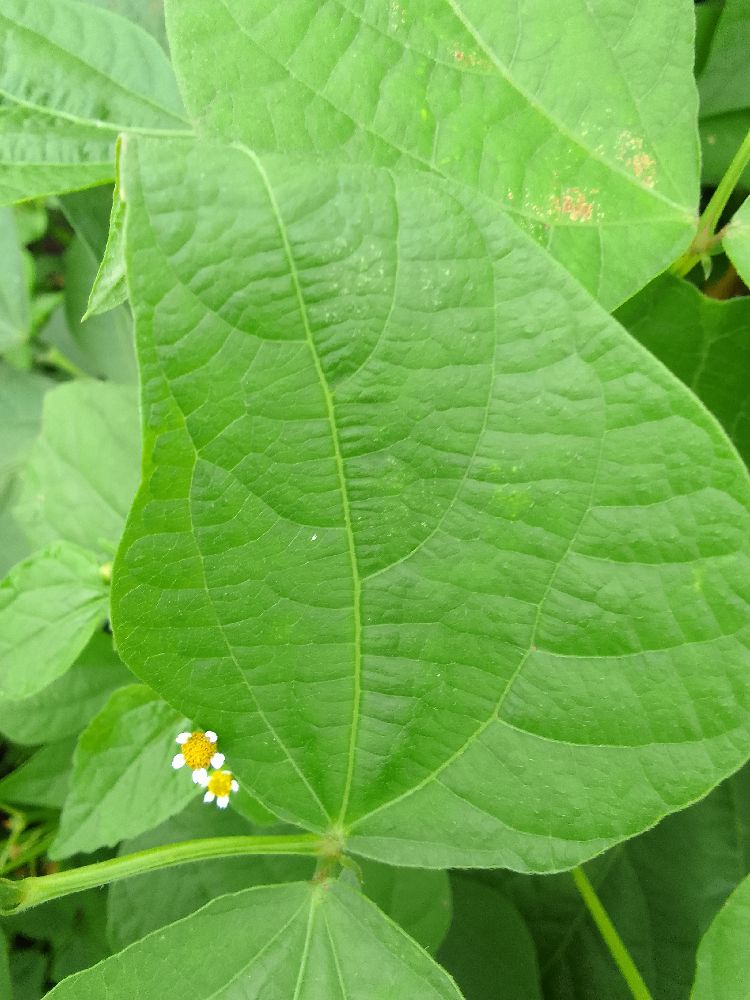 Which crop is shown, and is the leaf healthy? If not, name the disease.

common bean, healthy
